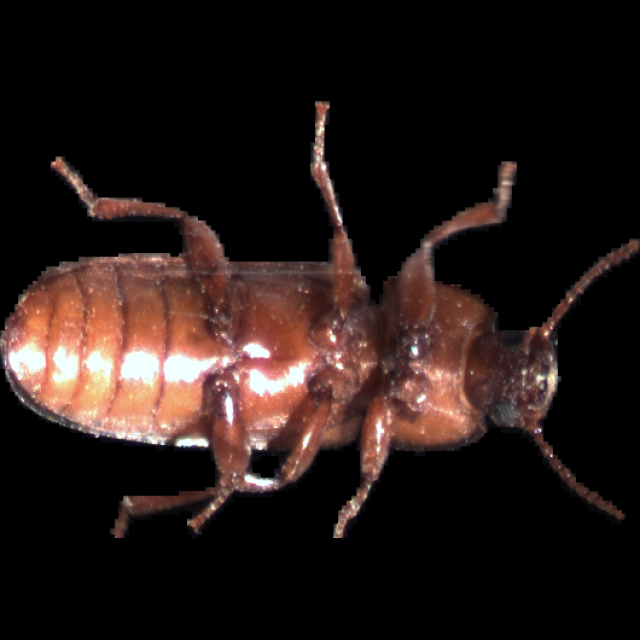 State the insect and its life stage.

mealworm beetle
